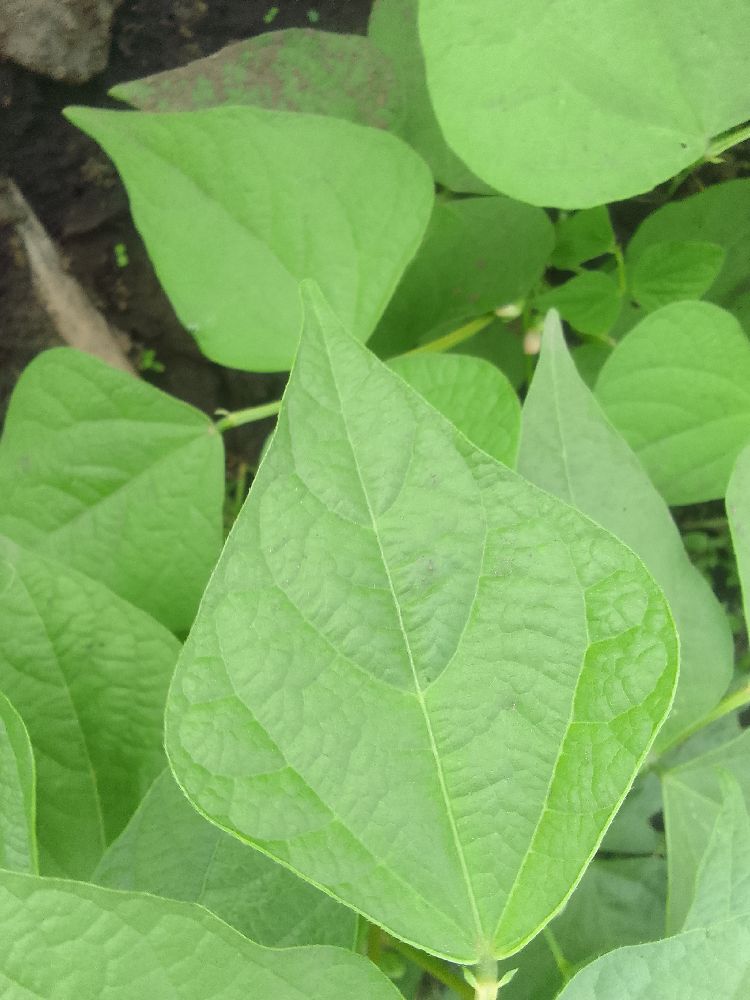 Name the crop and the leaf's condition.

common bean, healthy
